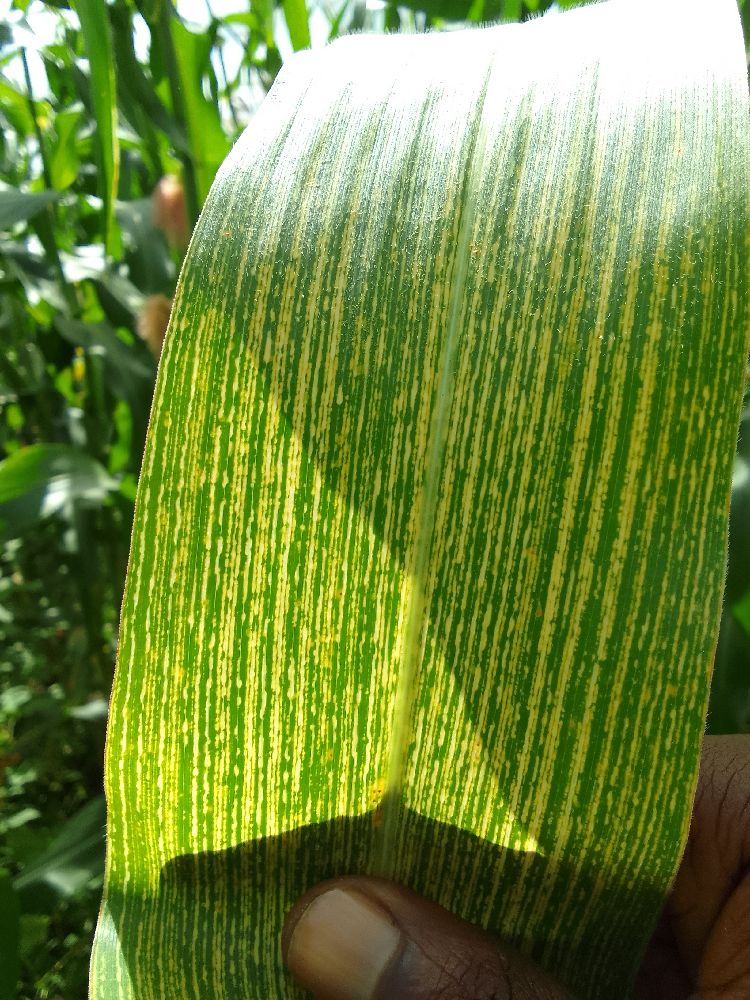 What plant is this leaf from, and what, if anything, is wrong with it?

maize, maize streak virus
